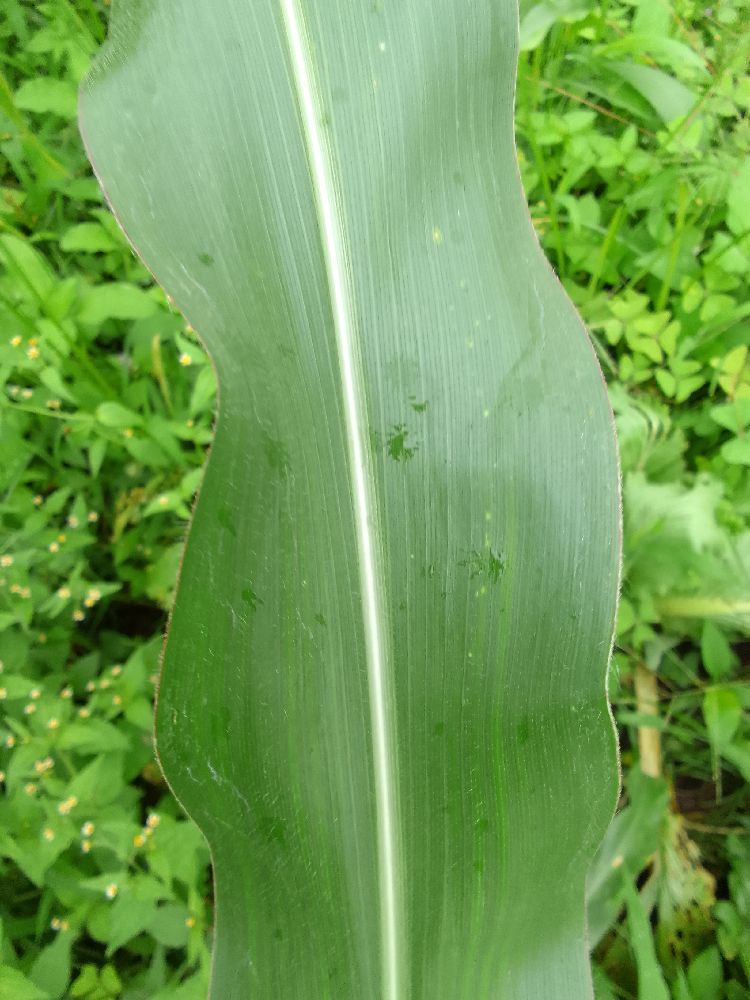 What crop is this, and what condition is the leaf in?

maize, healthy
